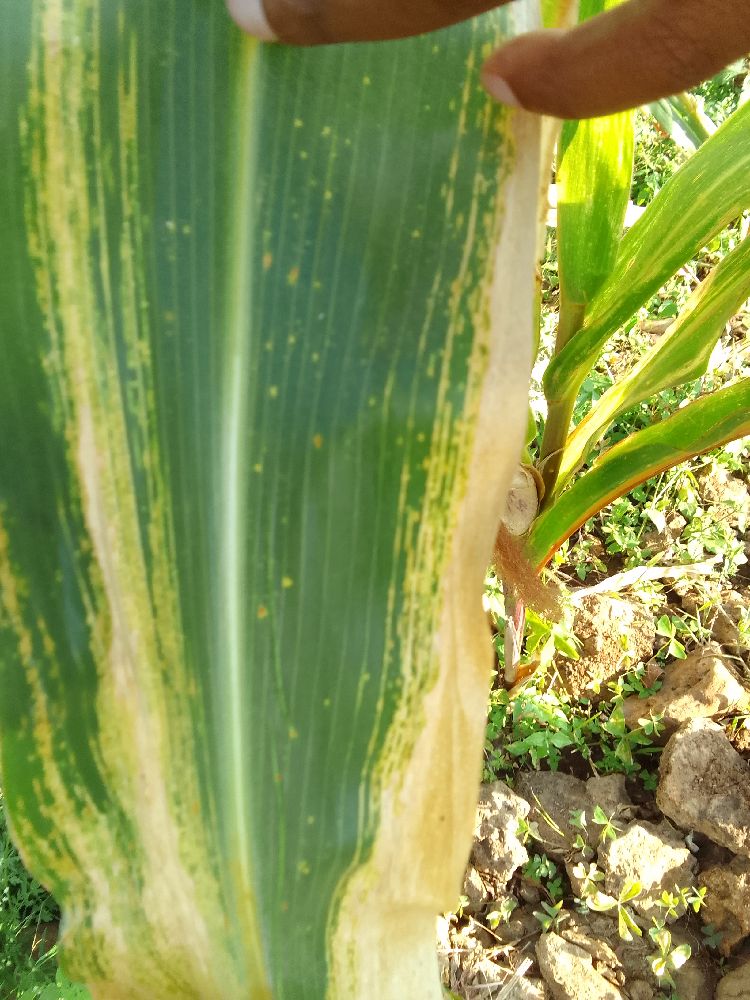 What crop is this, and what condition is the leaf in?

maize, maize lethal necrosis
